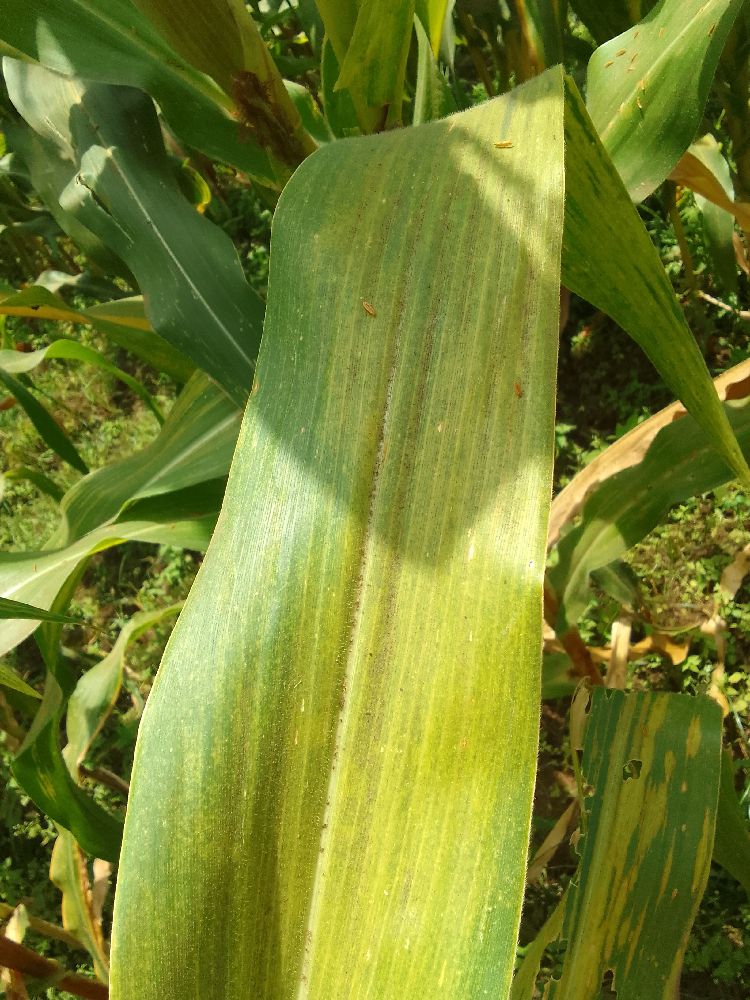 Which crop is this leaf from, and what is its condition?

maize, maize lethal necrosis
